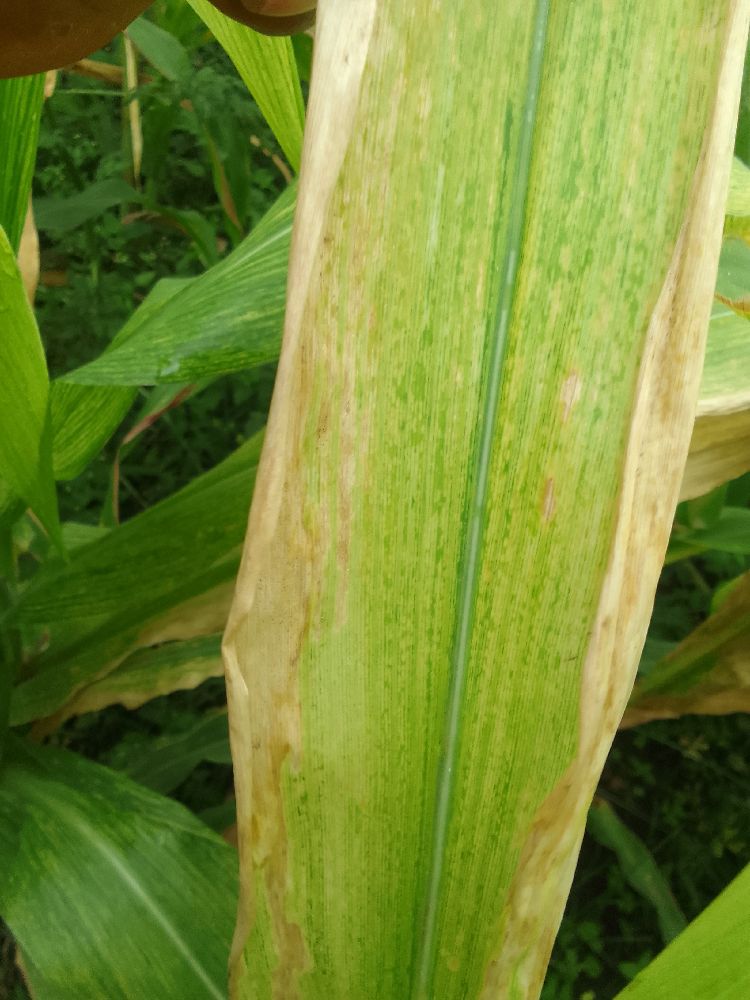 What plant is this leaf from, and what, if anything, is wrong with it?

maize, maize lethal necrosis
